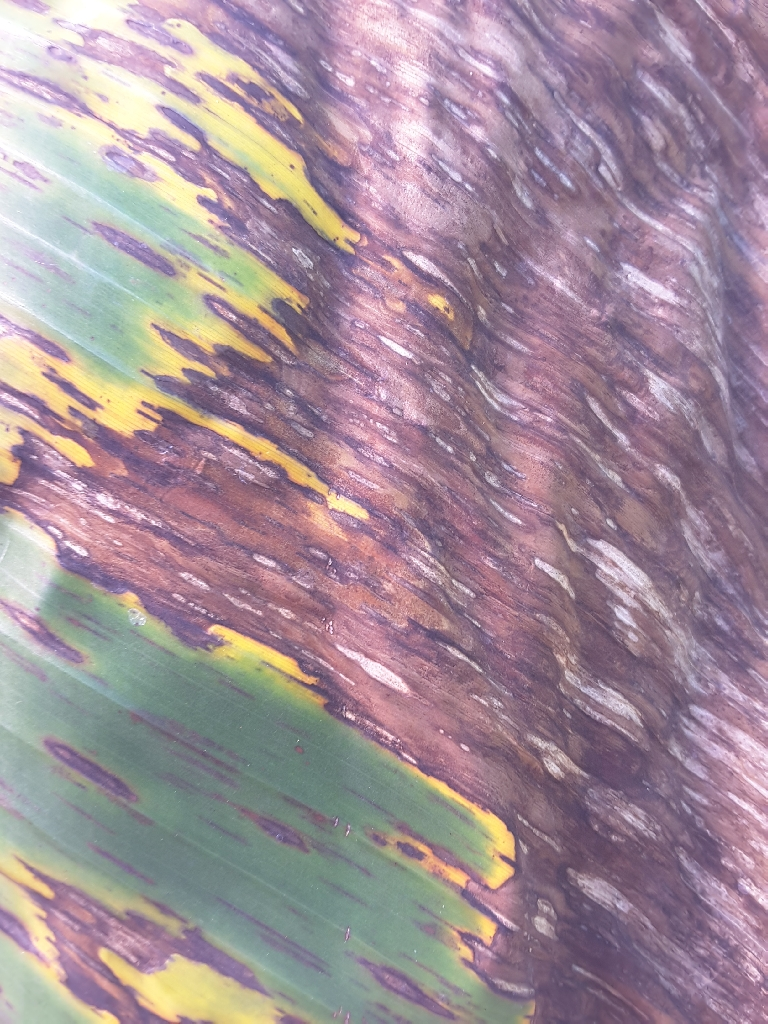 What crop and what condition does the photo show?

banana, black sigatoka
